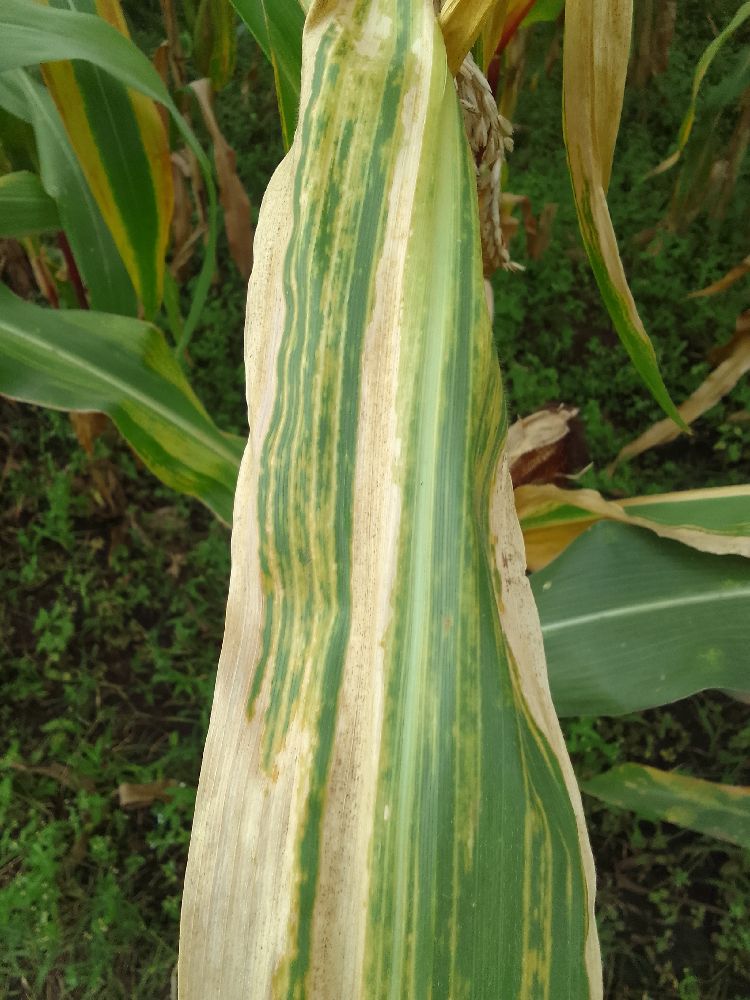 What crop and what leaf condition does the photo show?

maize, maize lethal necrosis
